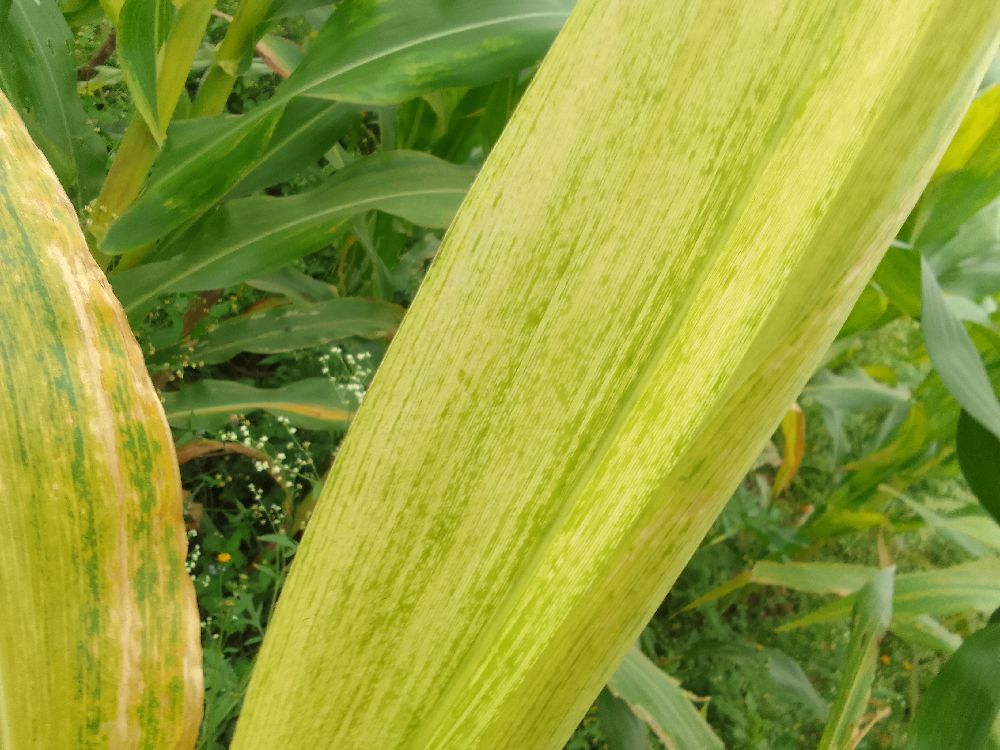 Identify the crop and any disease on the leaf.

maize, maize lethal necrosis
